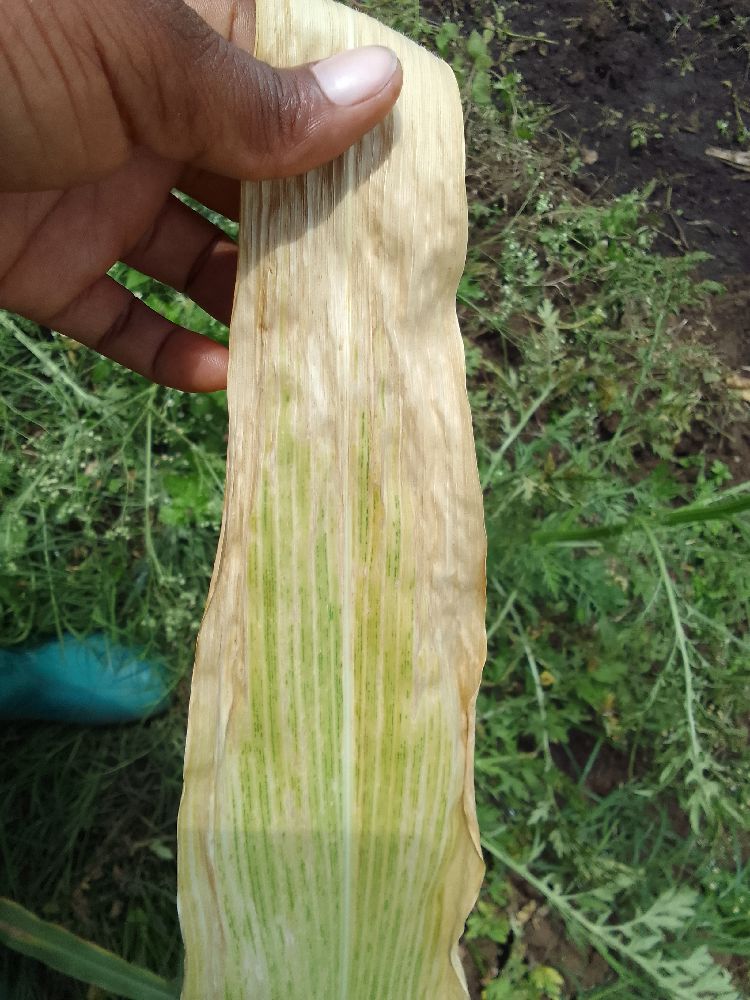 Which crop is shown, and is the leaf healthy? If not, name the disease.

maize, maize lethal necrosis
